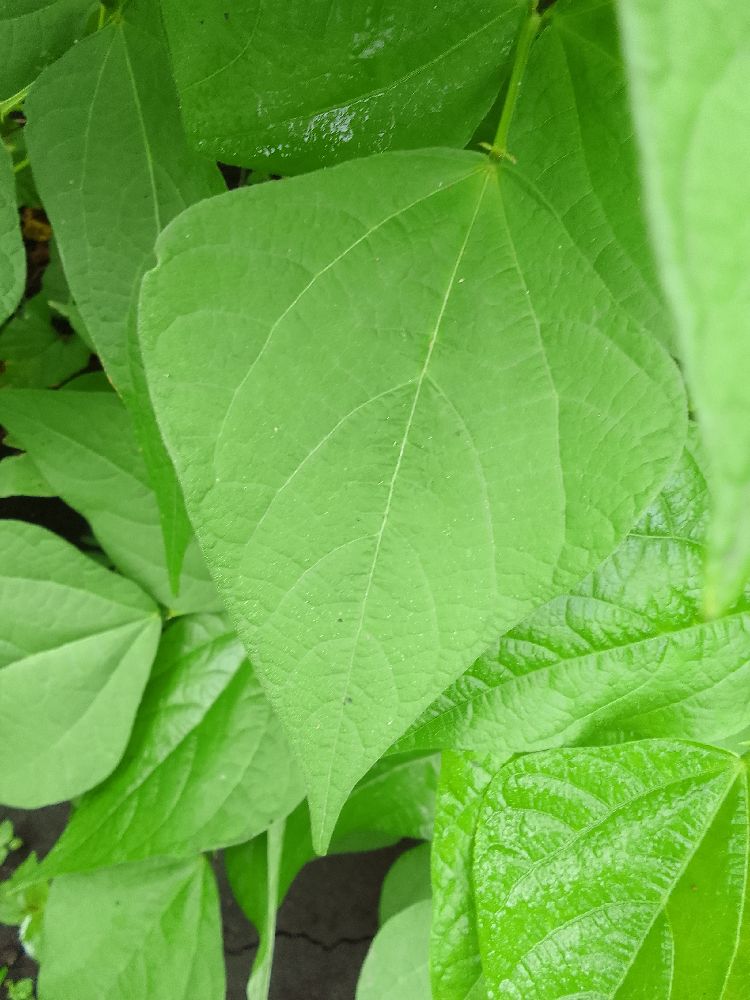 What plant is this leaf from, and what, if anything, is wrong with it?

common bean, healthy
